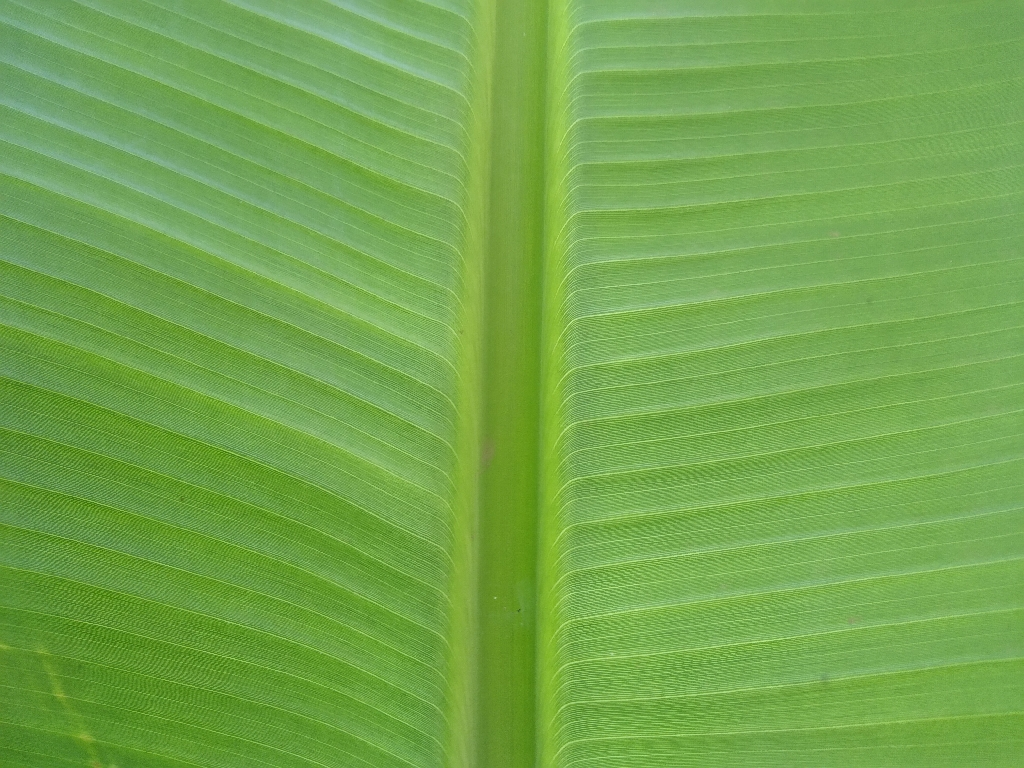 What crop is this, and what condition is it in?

banana, healthy
